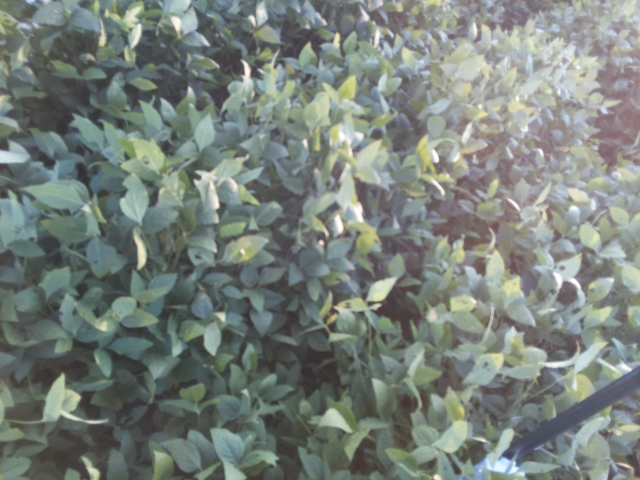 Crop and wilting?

soybean, slight leaflet or petiole turgor loss in upper canopy
